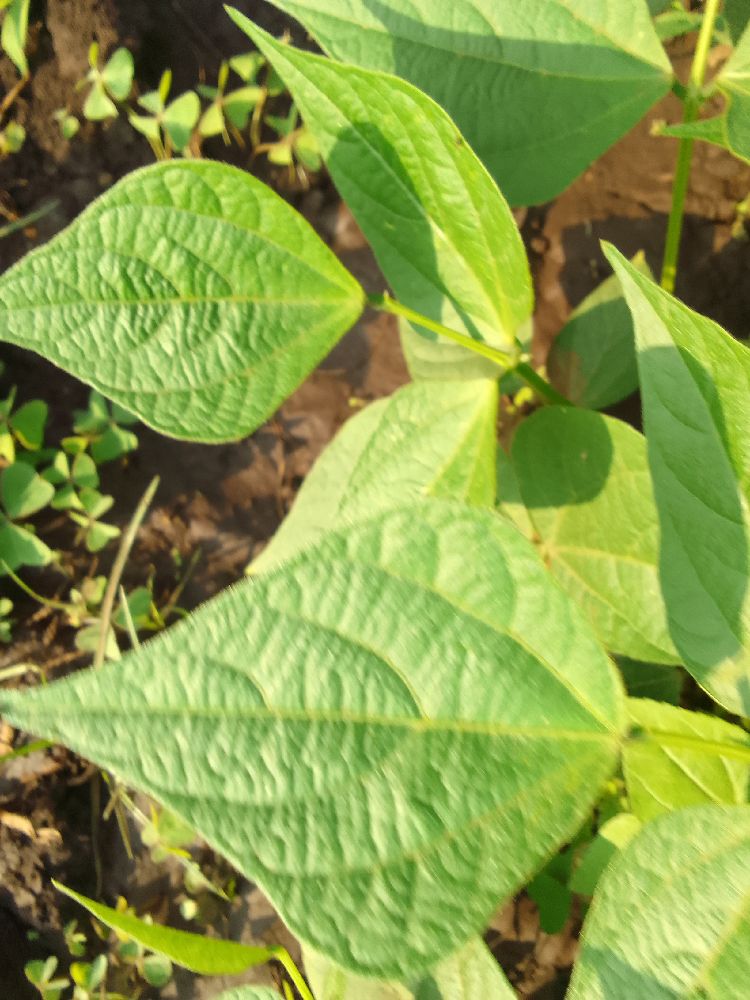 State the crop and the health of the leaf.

common bean, healthy
